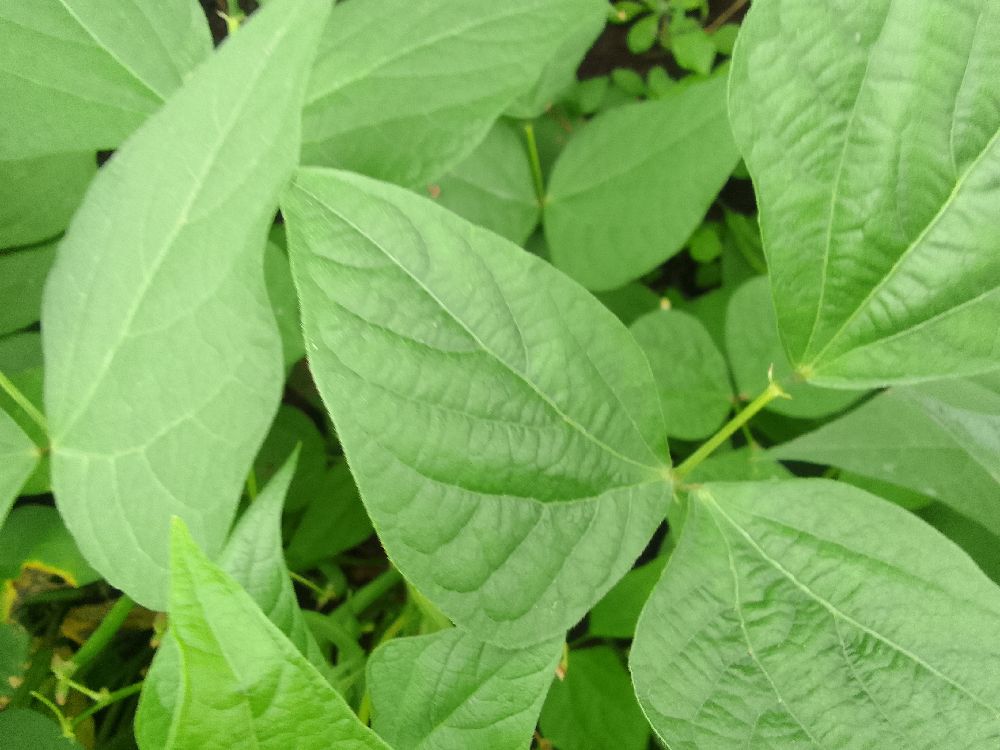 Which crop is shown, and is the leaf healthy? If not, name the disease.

common bean, healthy
